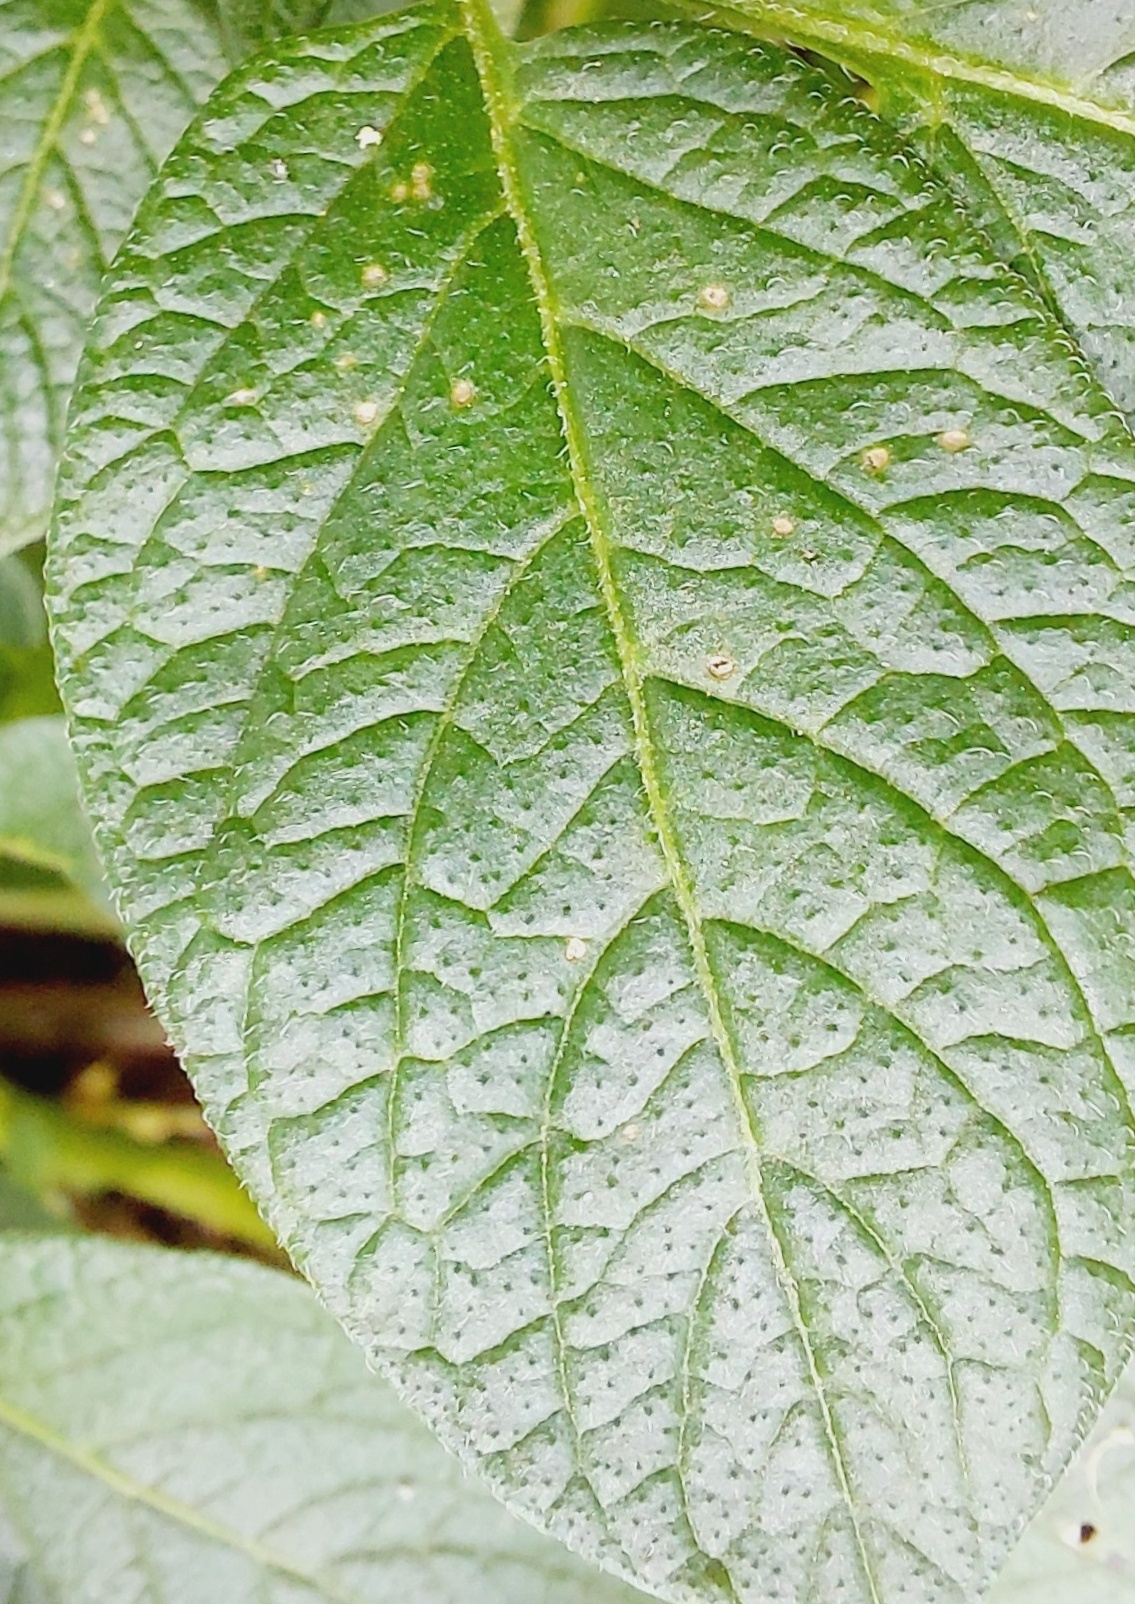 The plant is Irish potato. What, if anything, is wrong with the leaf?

healthy
